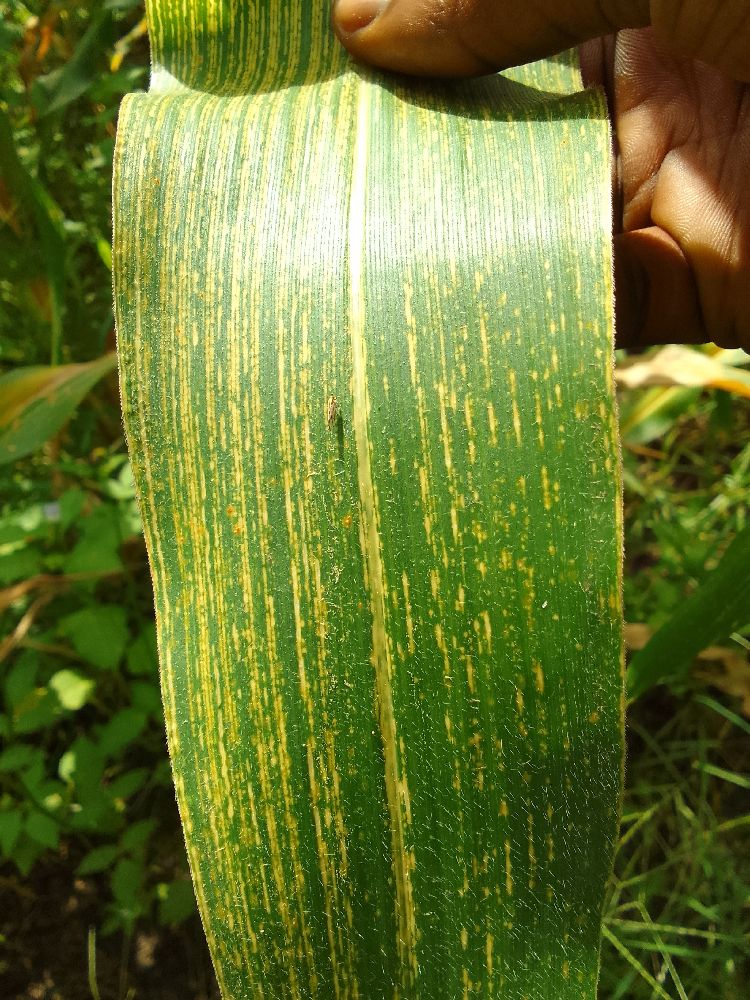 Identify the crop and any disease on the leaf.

maize, maize streak virus
